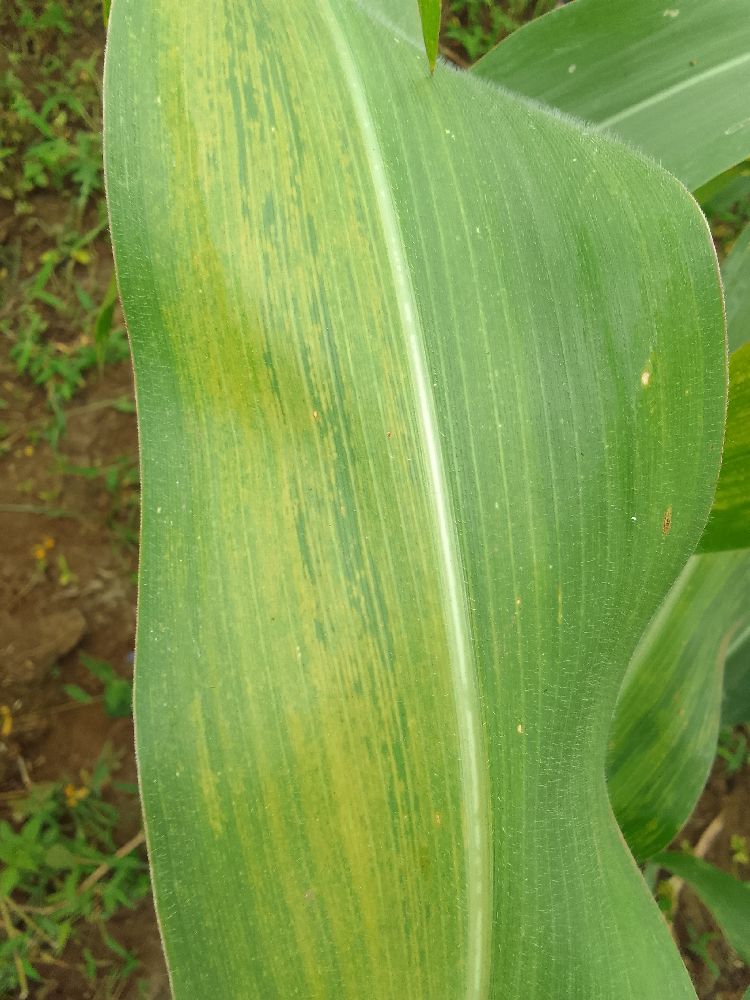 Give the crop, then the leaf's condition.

maize, maize lethal necrosis
